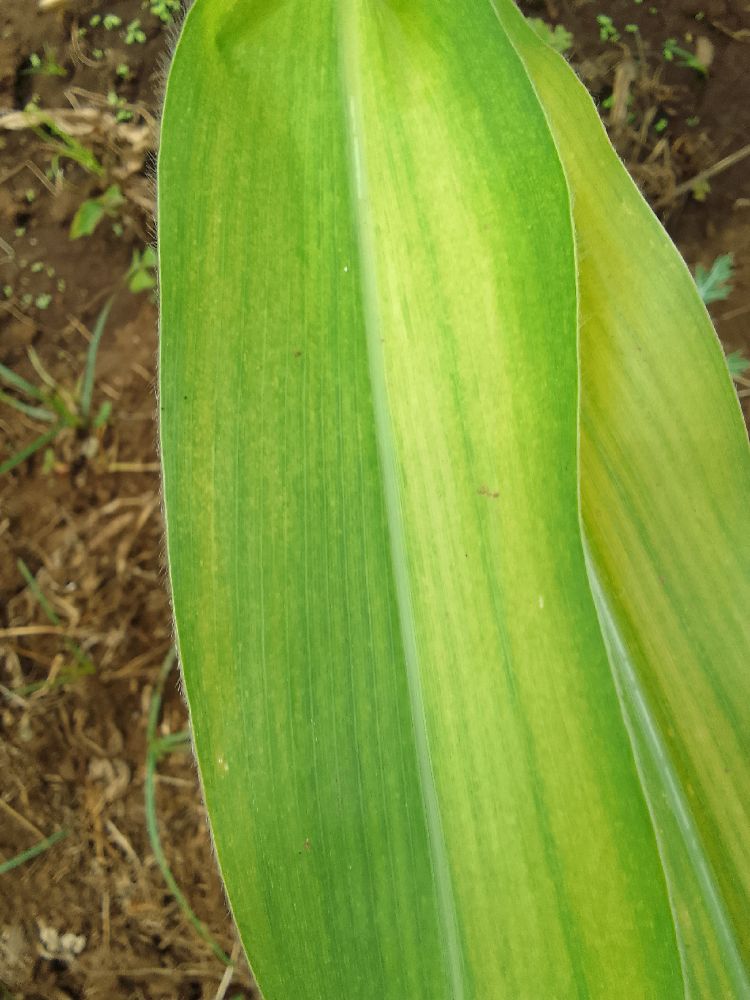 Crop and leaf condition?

maize, maize lethal necrosis
